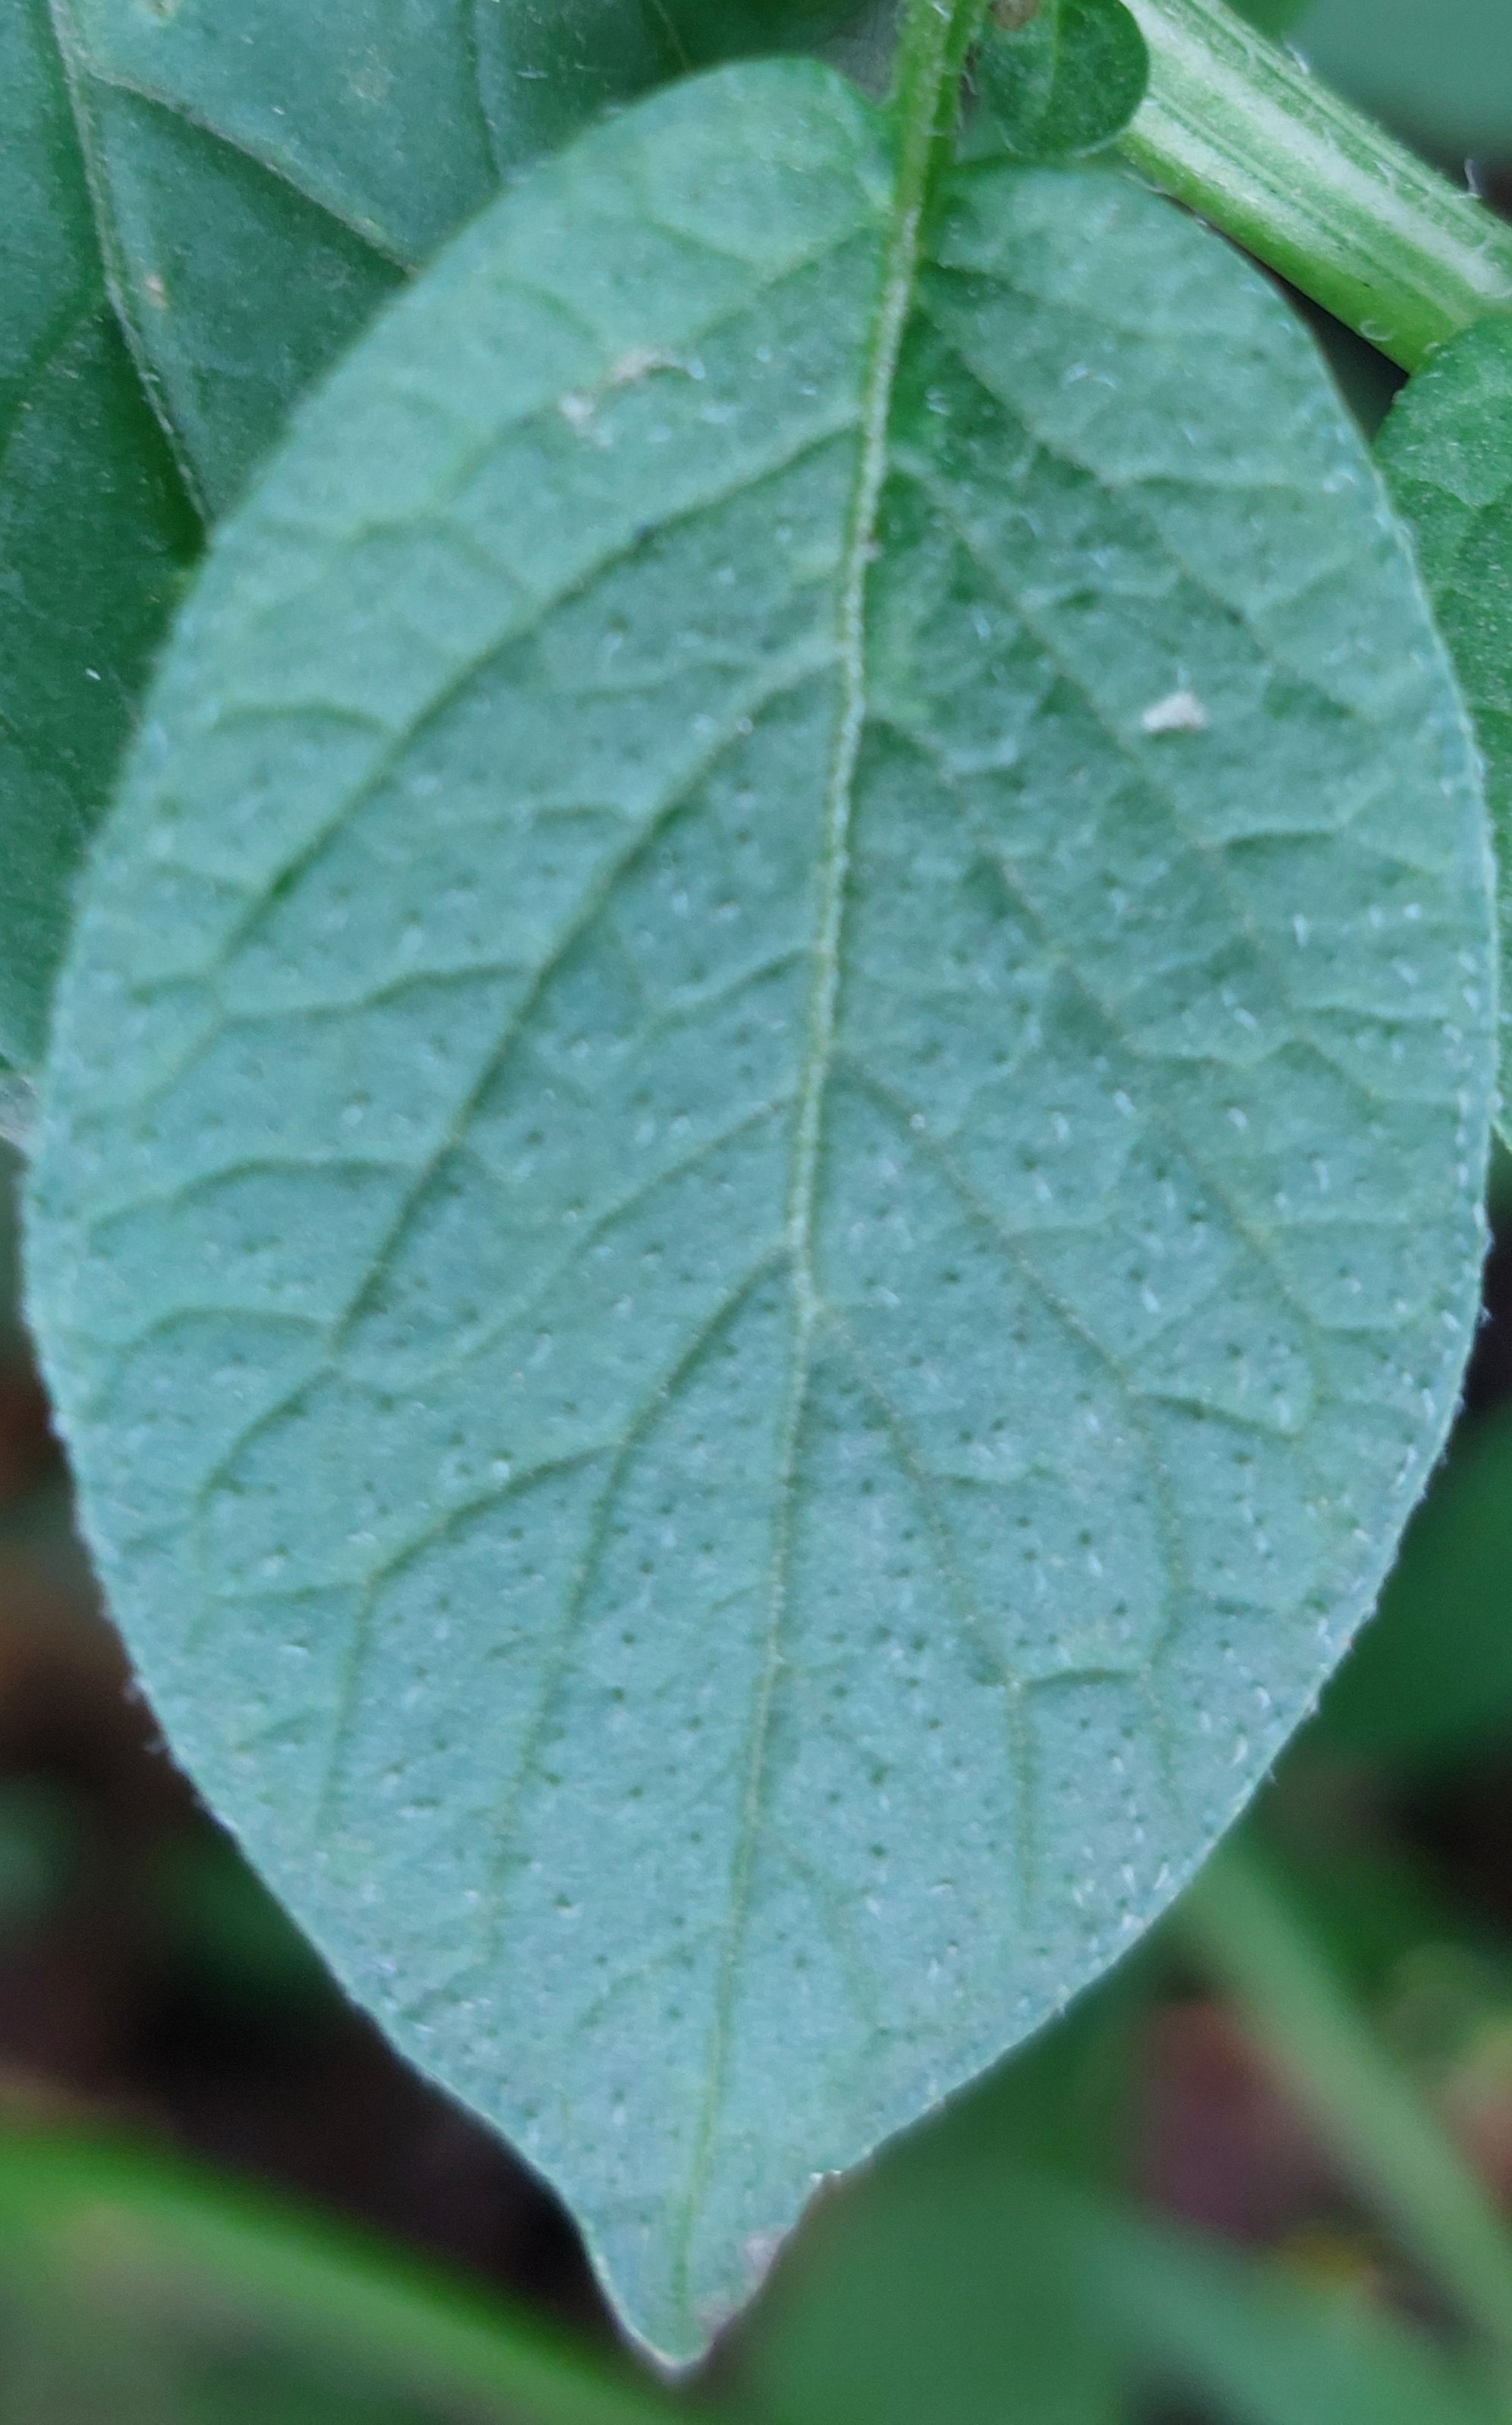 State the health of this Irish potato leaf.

healthy
